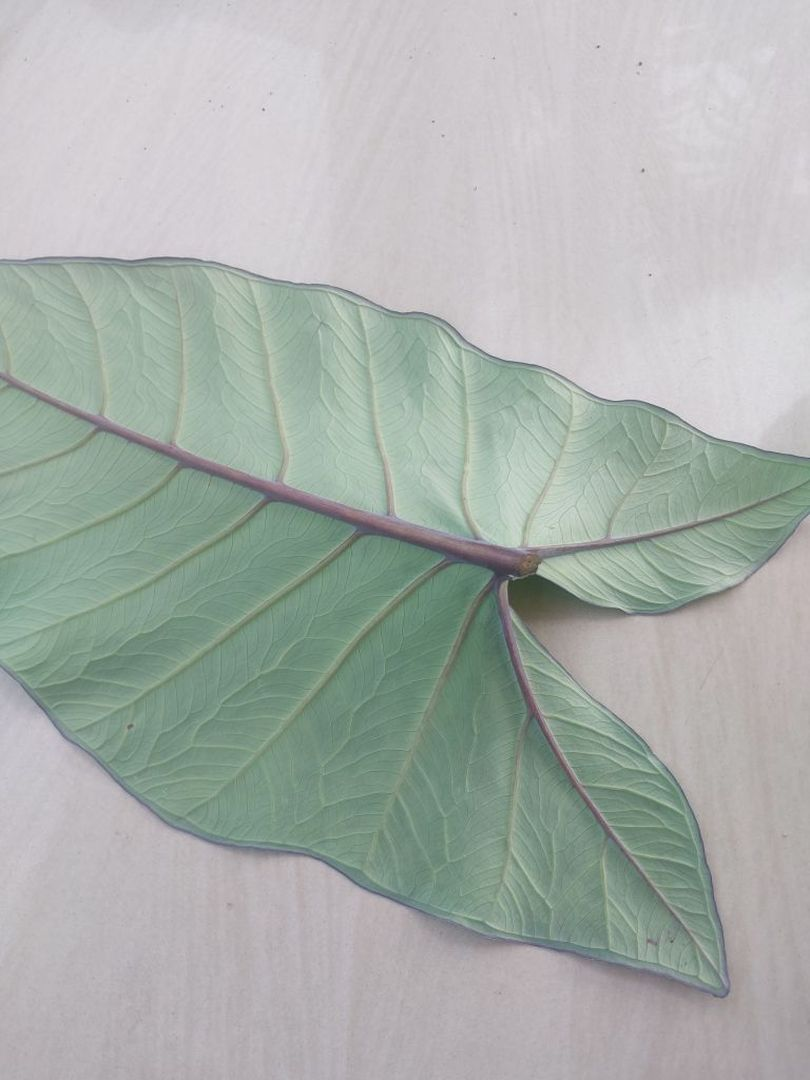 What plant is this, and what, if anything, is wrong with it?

taro, healthy
